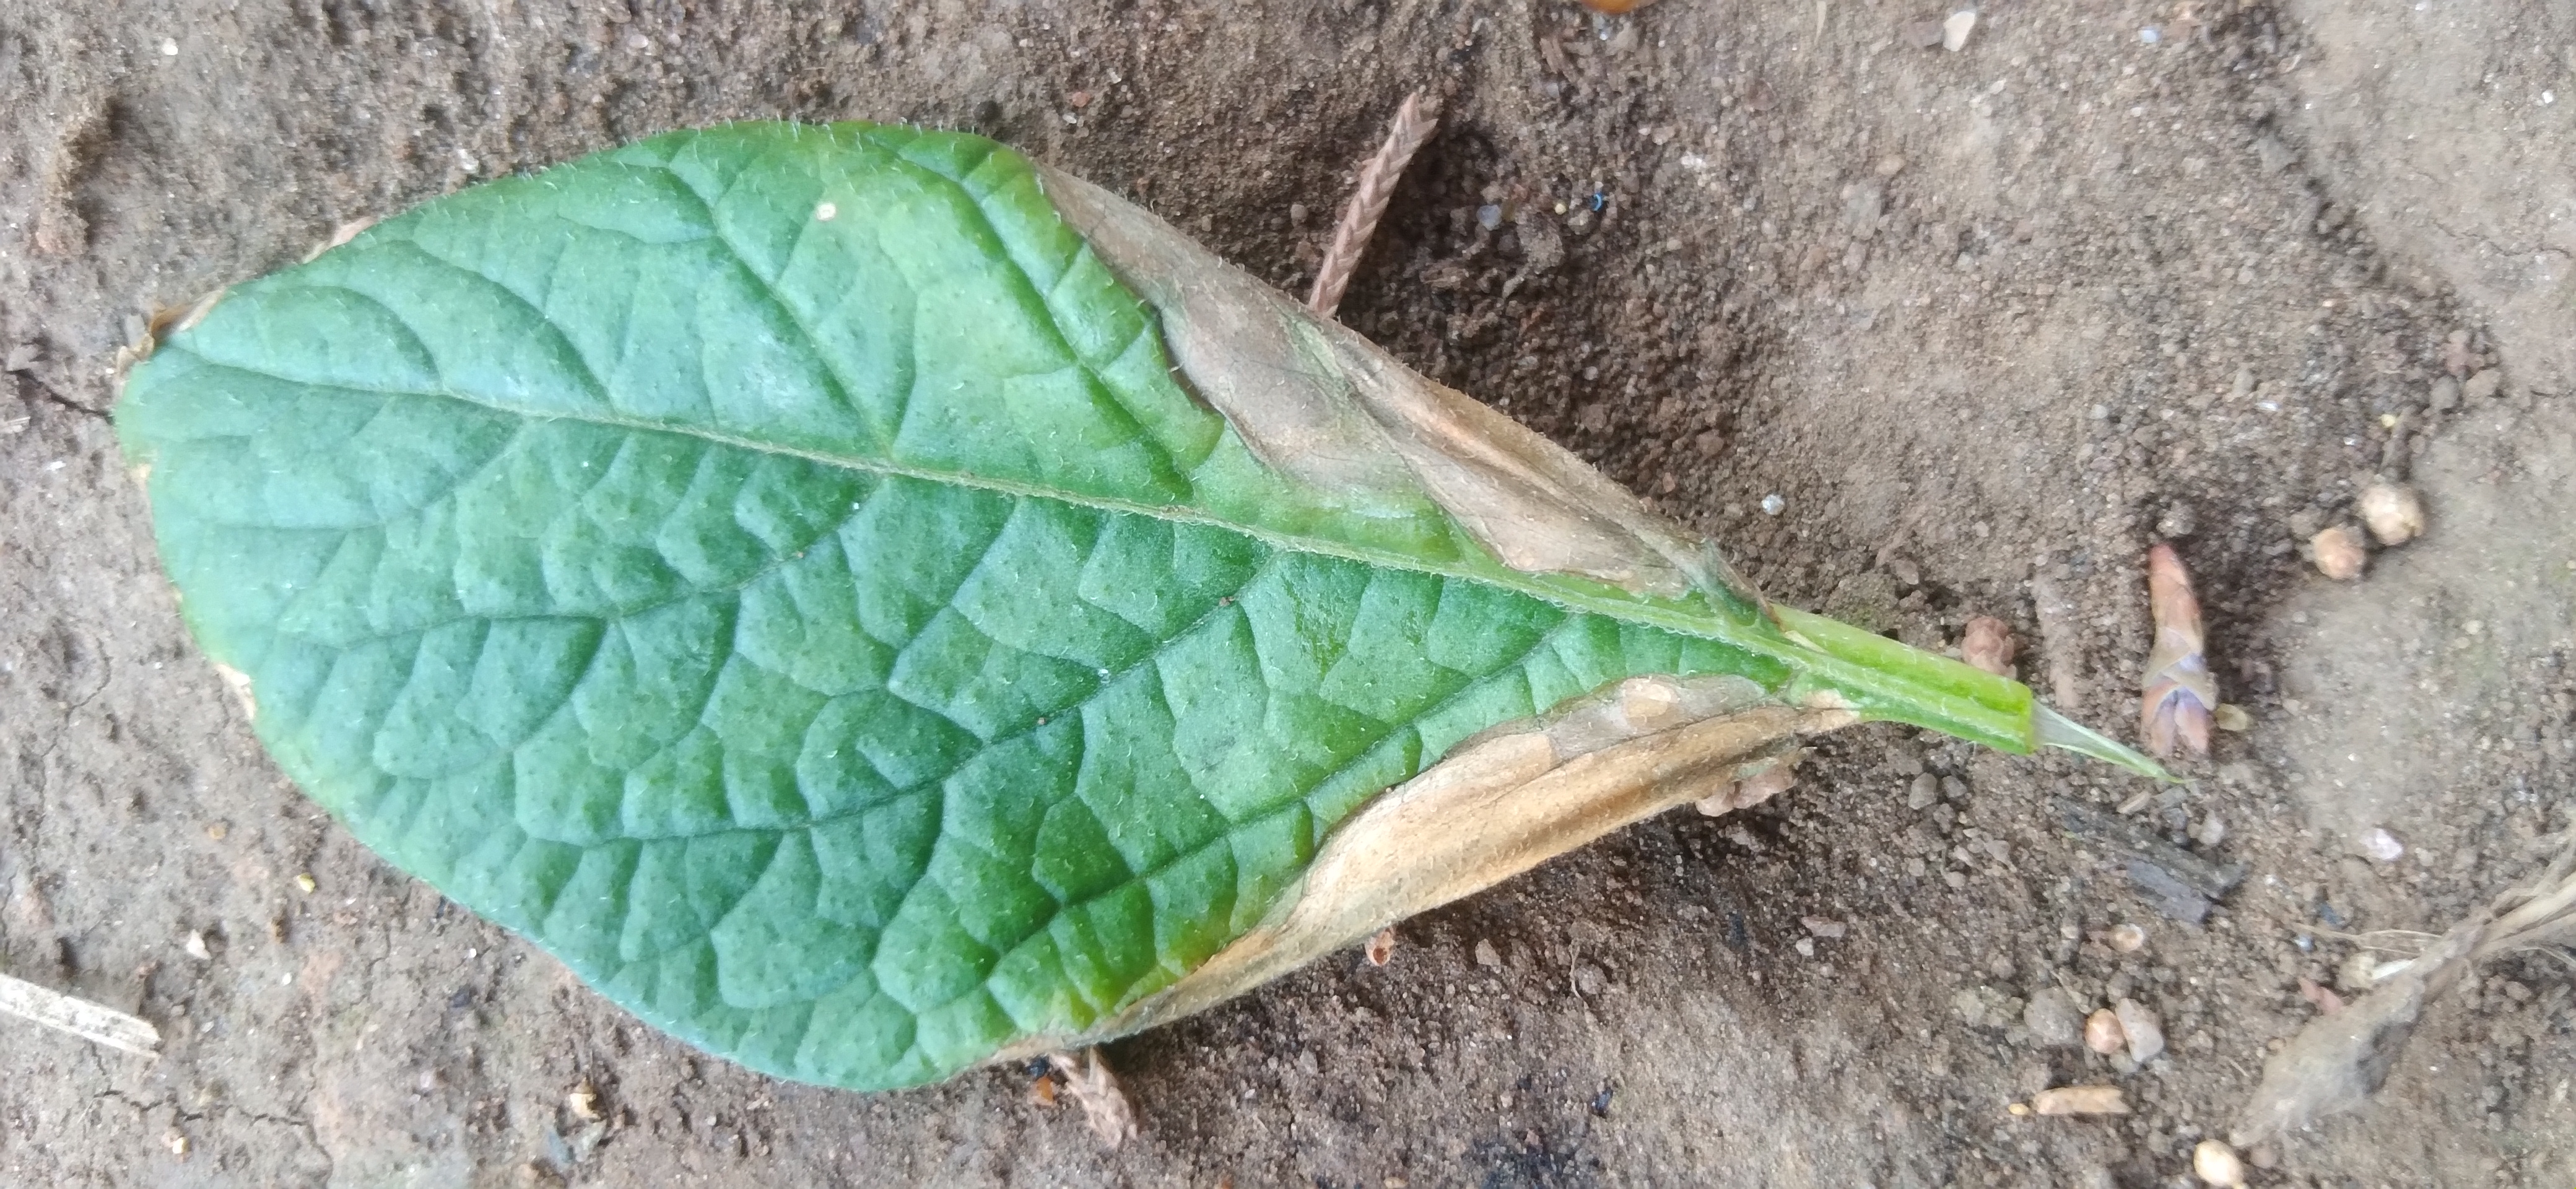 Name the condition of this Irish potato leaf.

early blight
